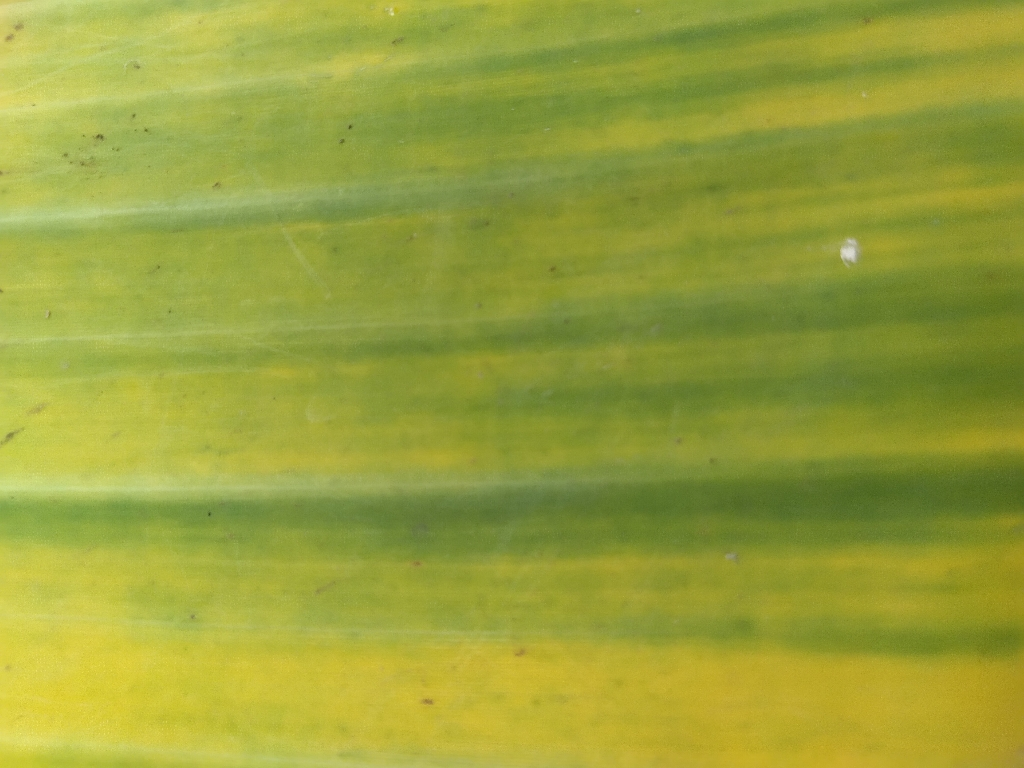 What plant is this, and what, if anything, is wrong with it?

banana, fusarium wilt race 1
